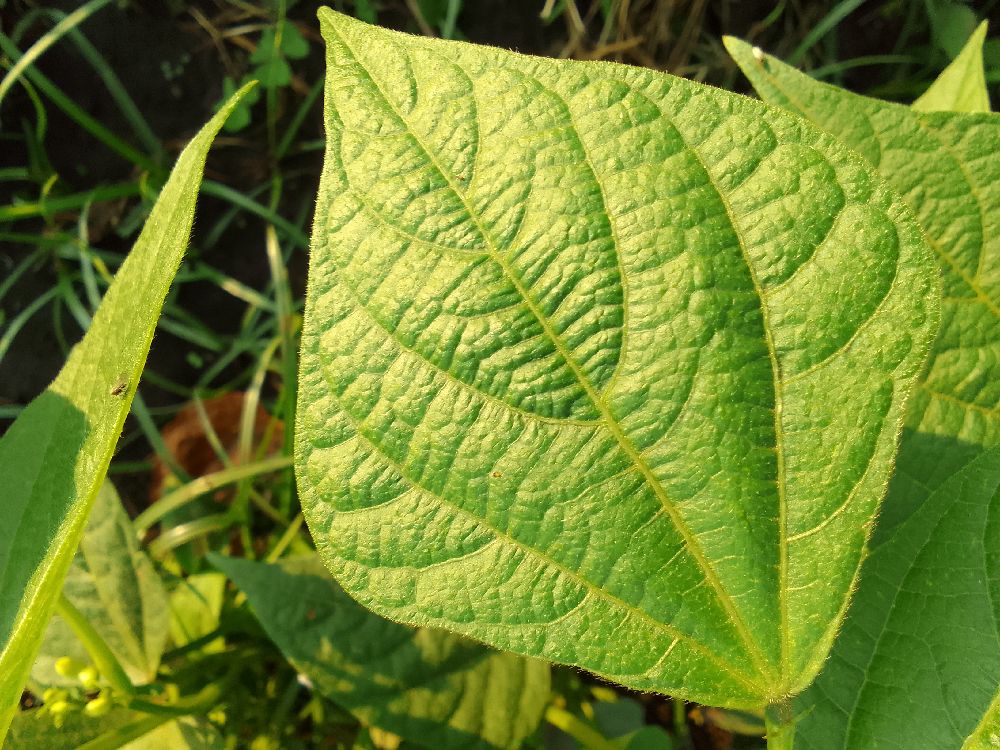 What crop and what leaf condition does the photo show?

common bean, healthy
